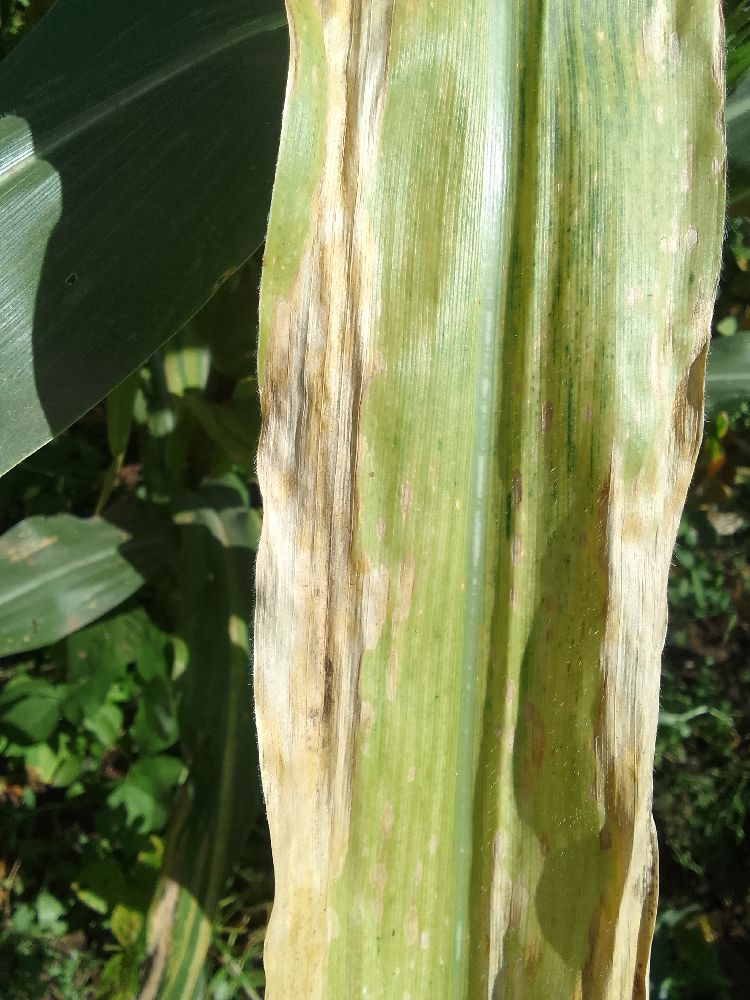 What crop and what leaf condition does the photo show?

maize, maize lethal necrosis
